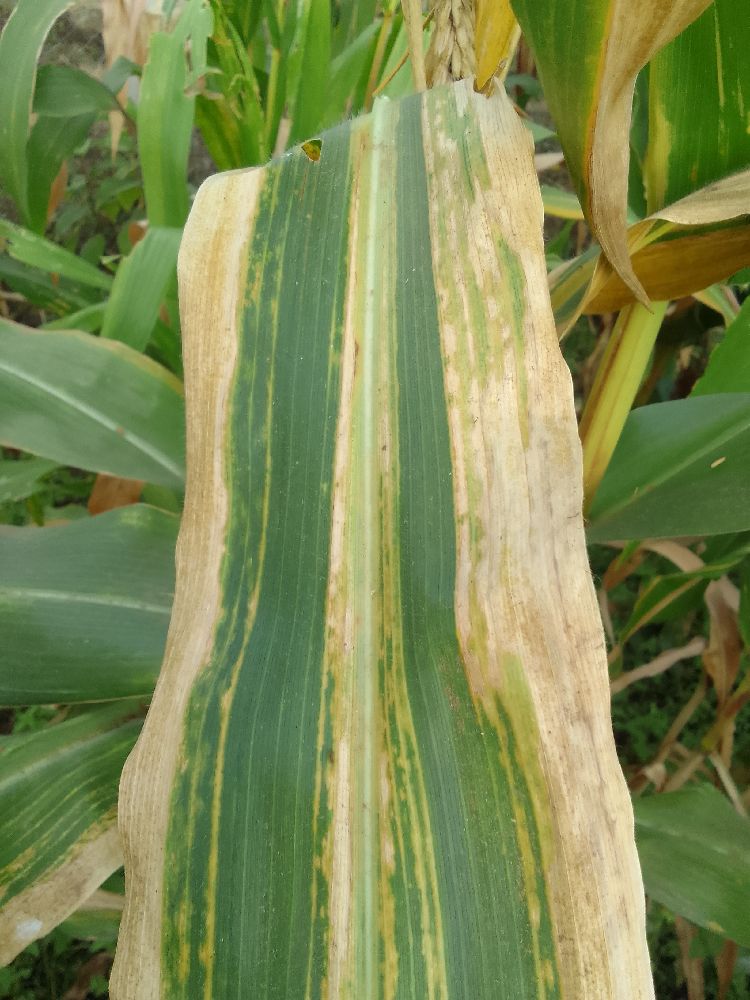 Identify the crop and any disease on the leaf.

maize, maize lethal necrosis
